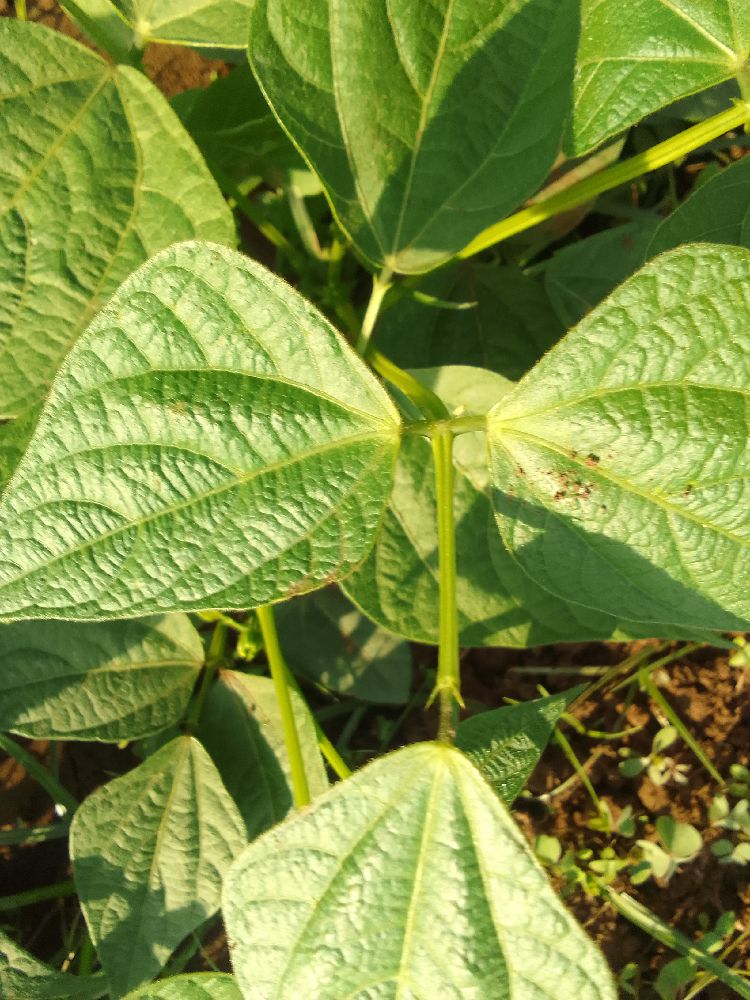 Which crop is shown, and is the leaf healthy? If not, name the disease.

common bean, healthy
